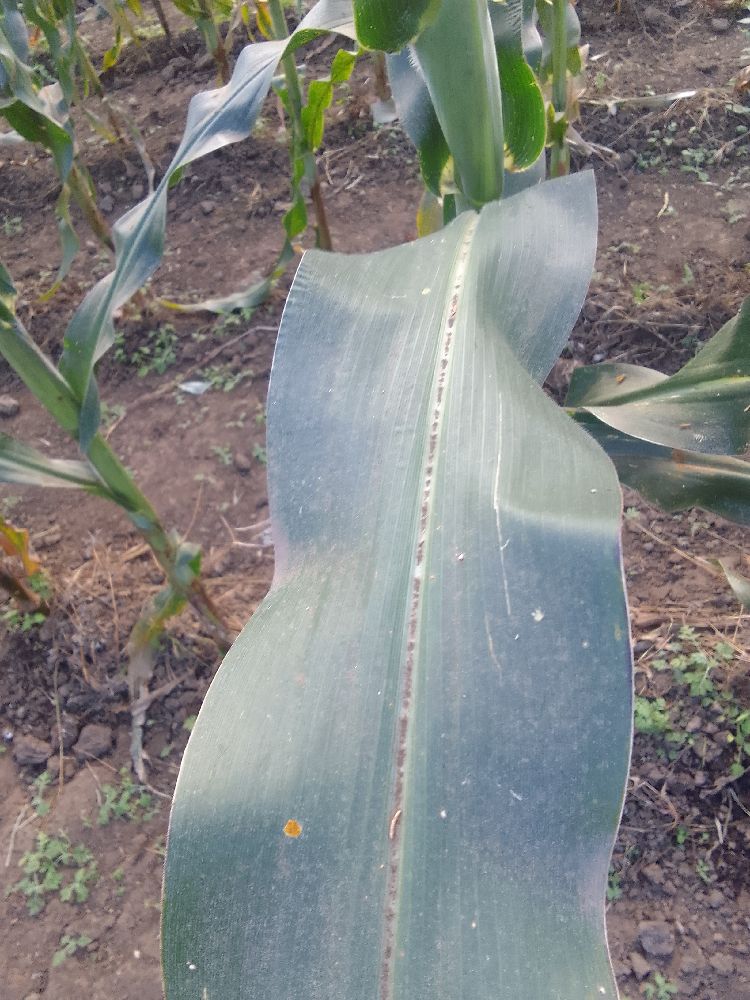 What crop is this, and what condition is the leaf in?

maize, healthy
